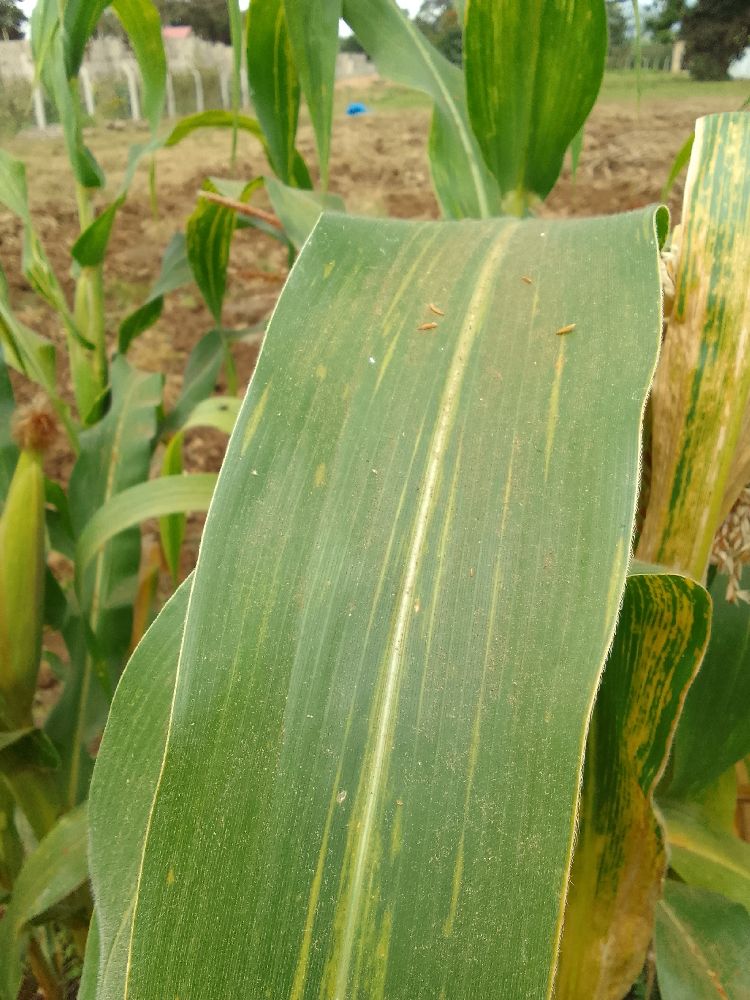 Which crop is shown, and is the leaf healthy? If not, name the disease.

maize, maize lethal necrosis
